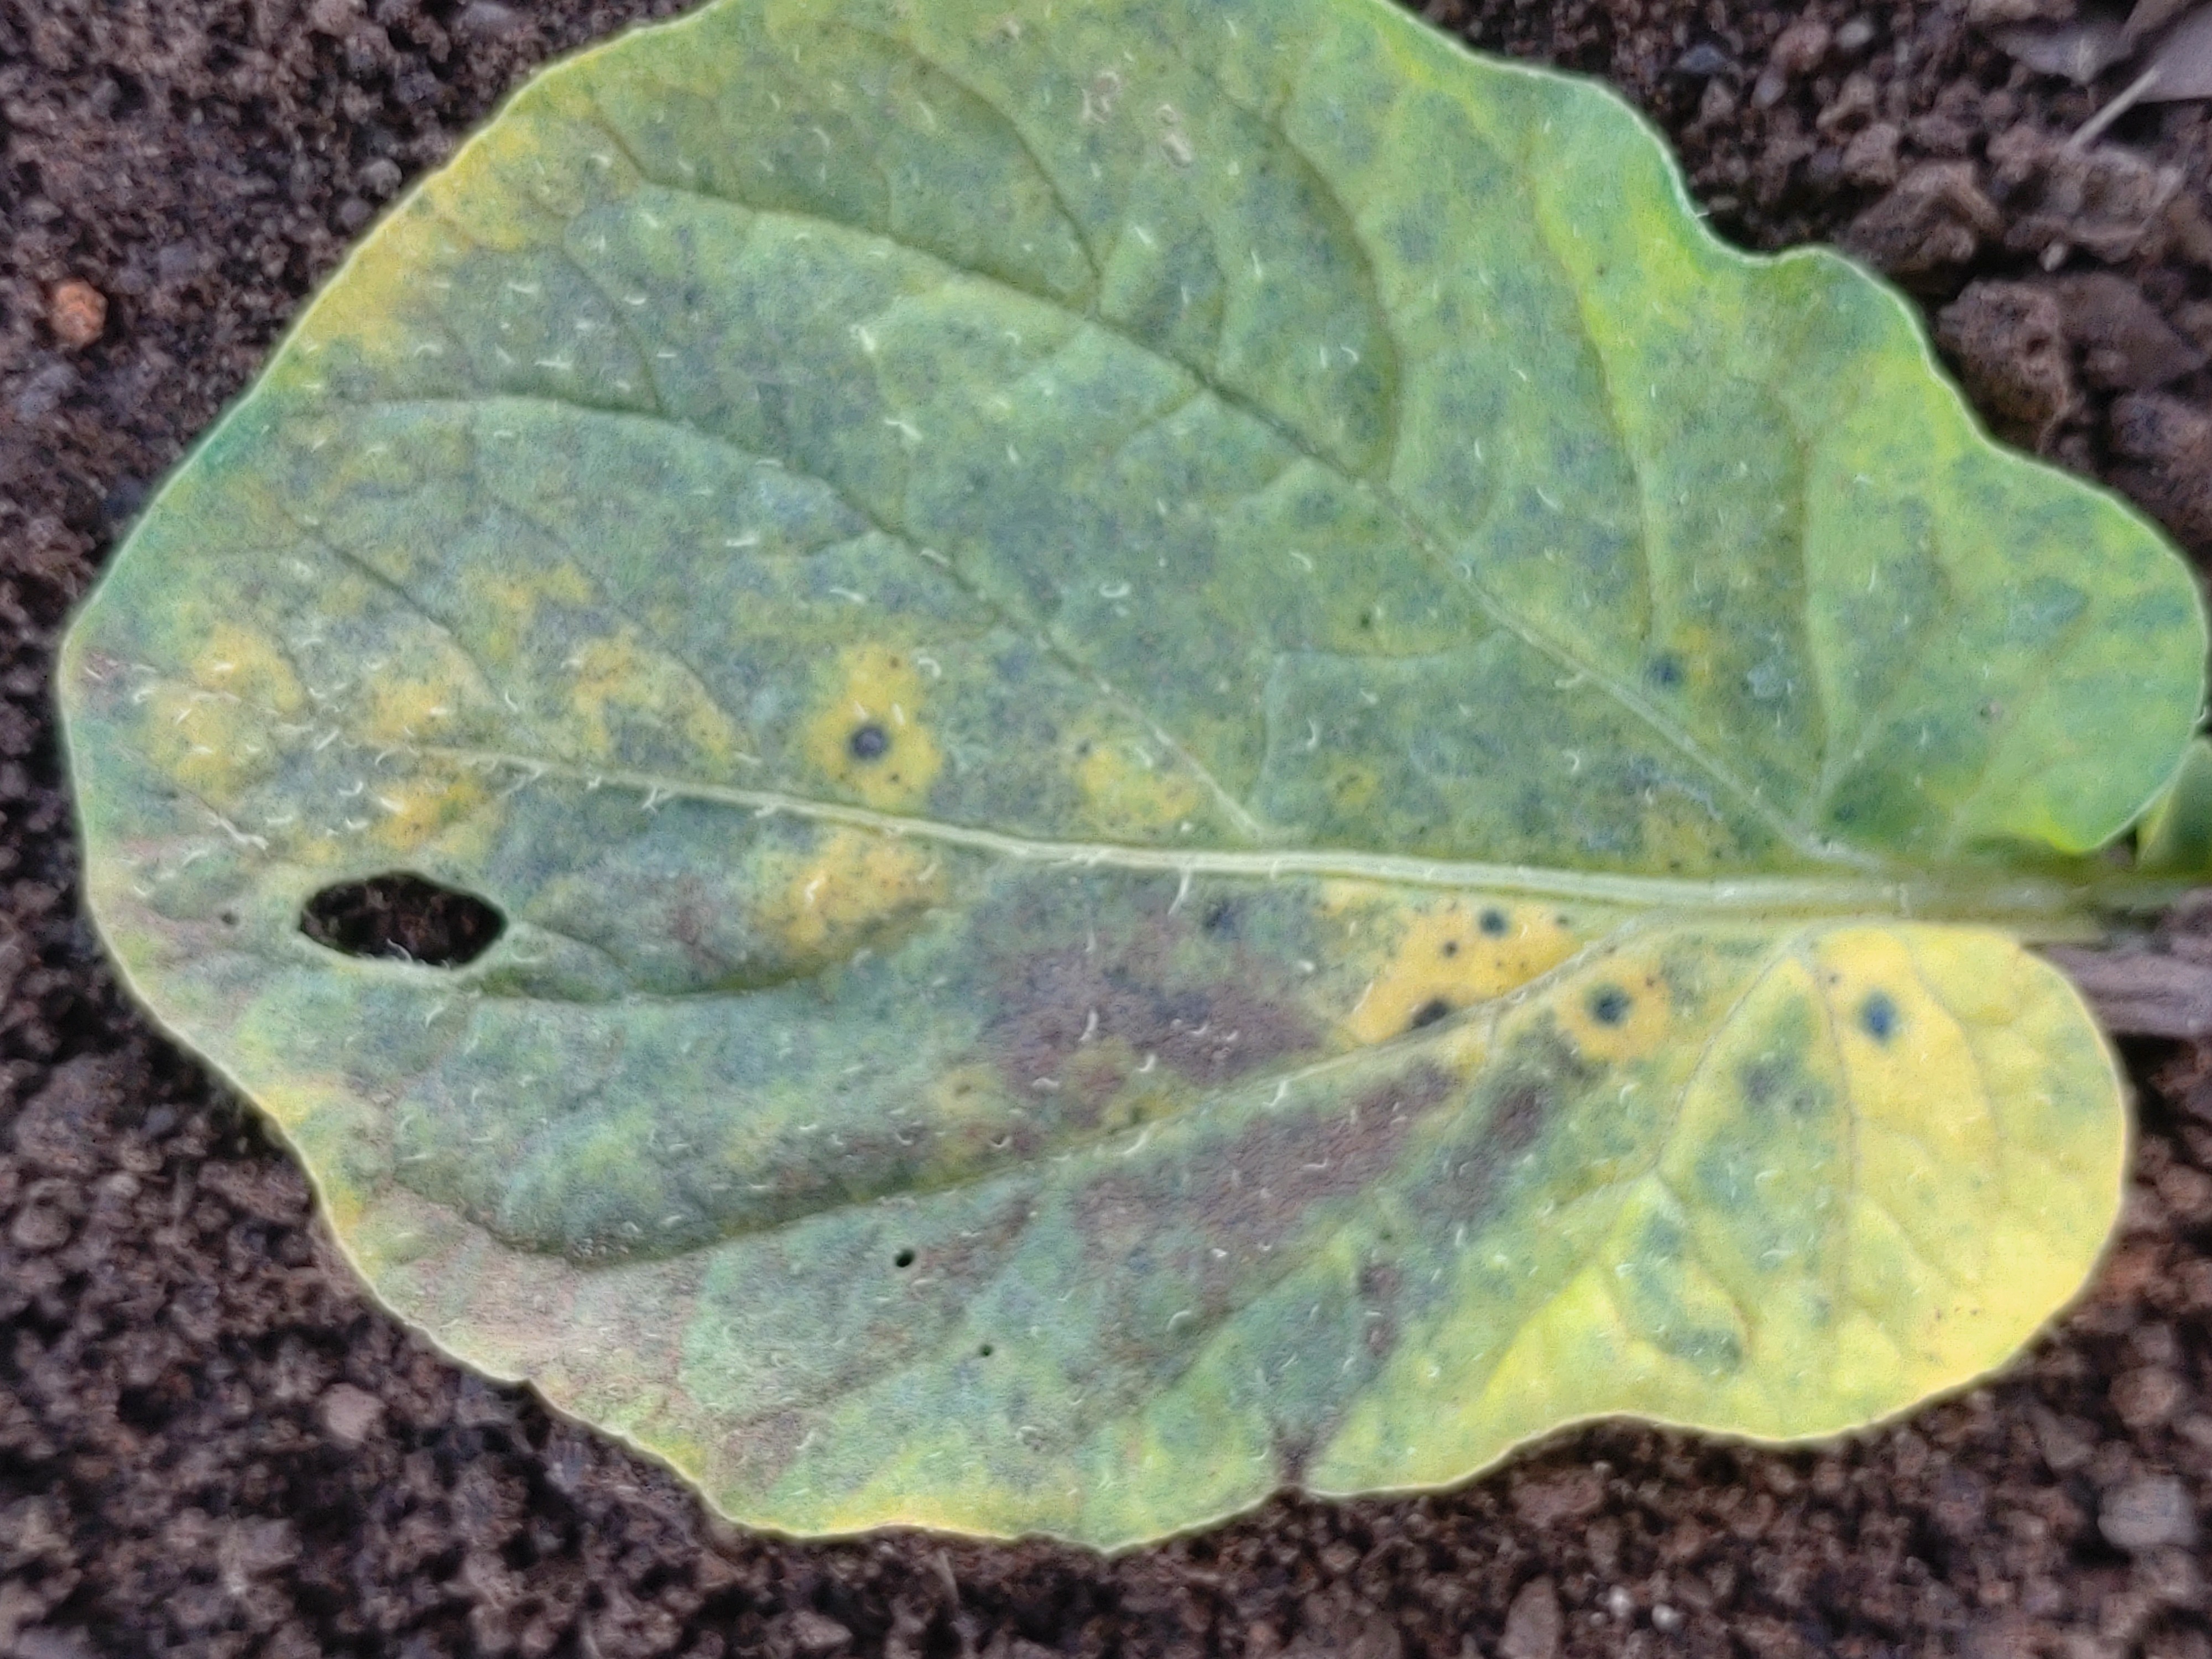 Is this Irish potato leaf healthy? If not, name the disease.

late blight
